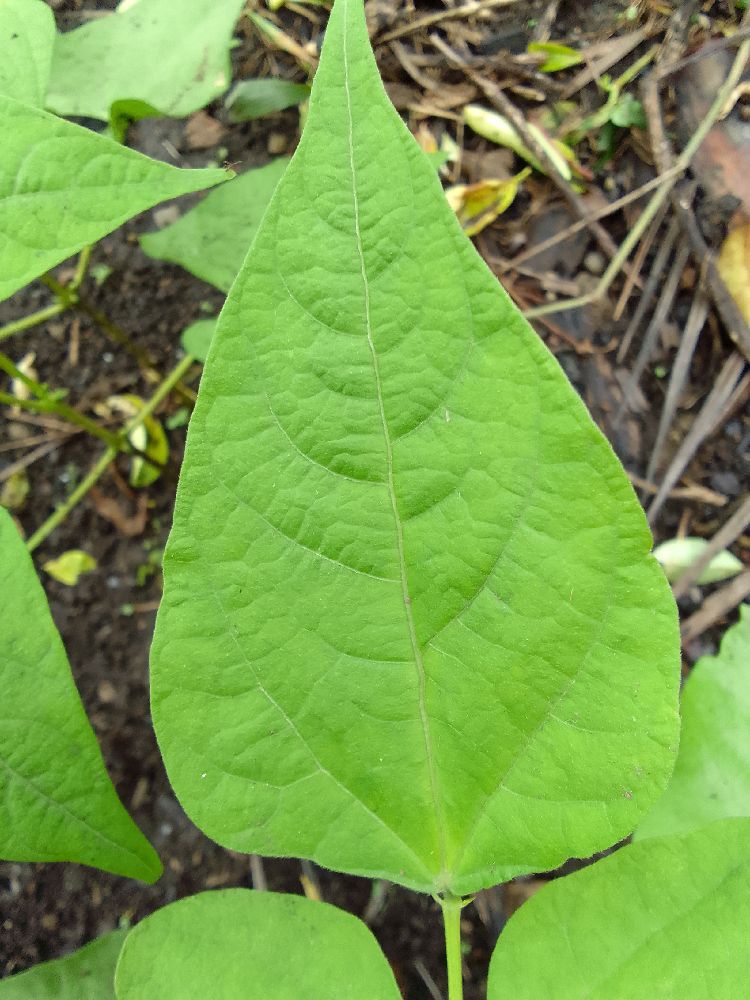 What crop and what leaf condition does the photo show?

common bean, healthy
